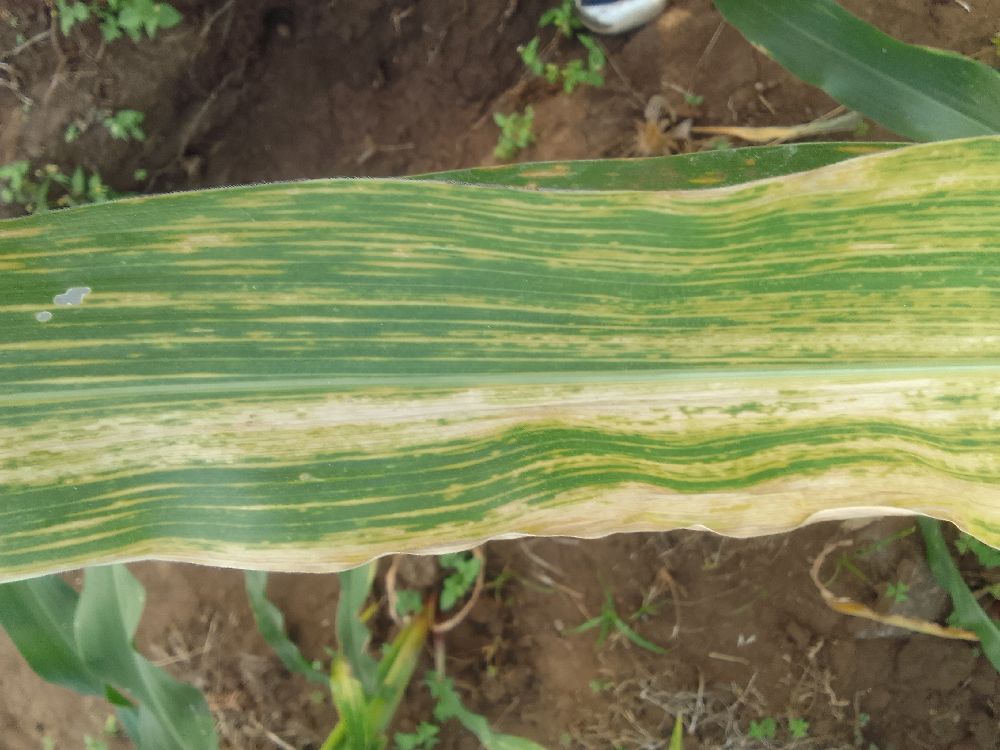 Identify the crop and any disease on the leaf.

maize, maize lethal necrosis
